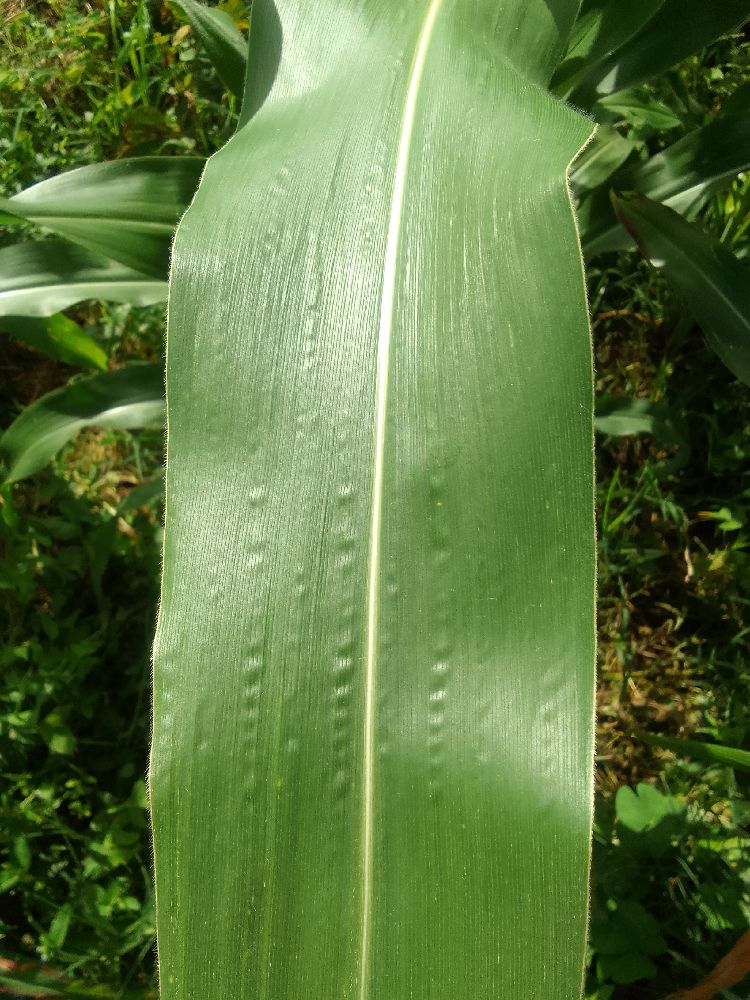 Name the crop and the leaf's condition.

maize, healthy
